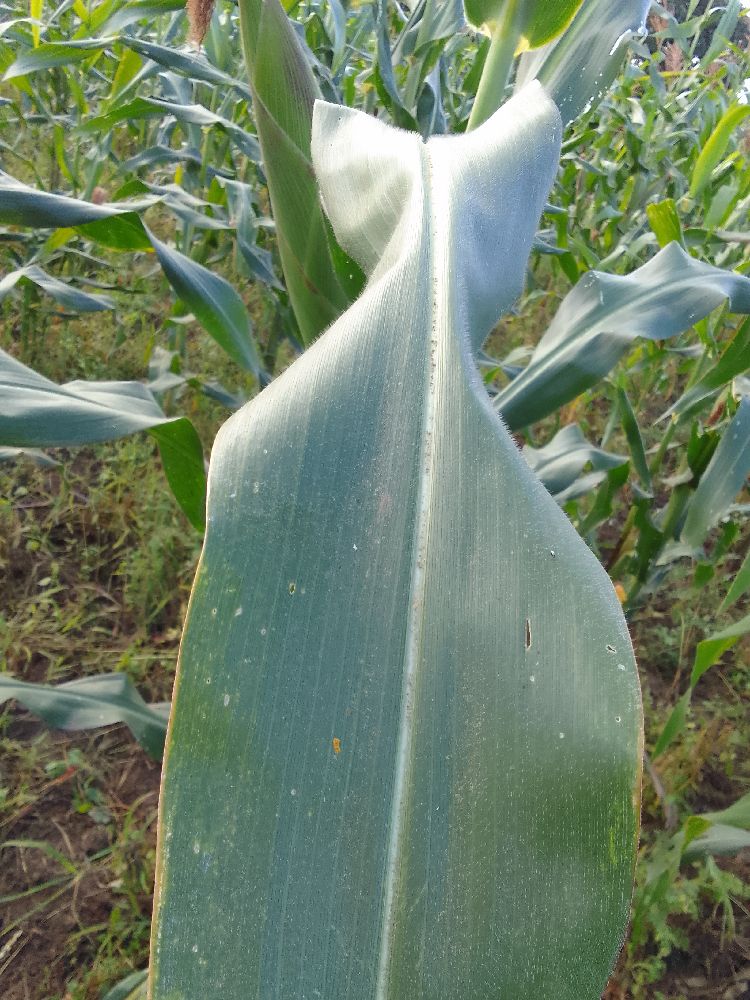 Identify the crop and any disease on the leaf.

maize, healthy
